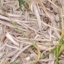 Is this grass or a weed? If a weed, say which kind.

grass
